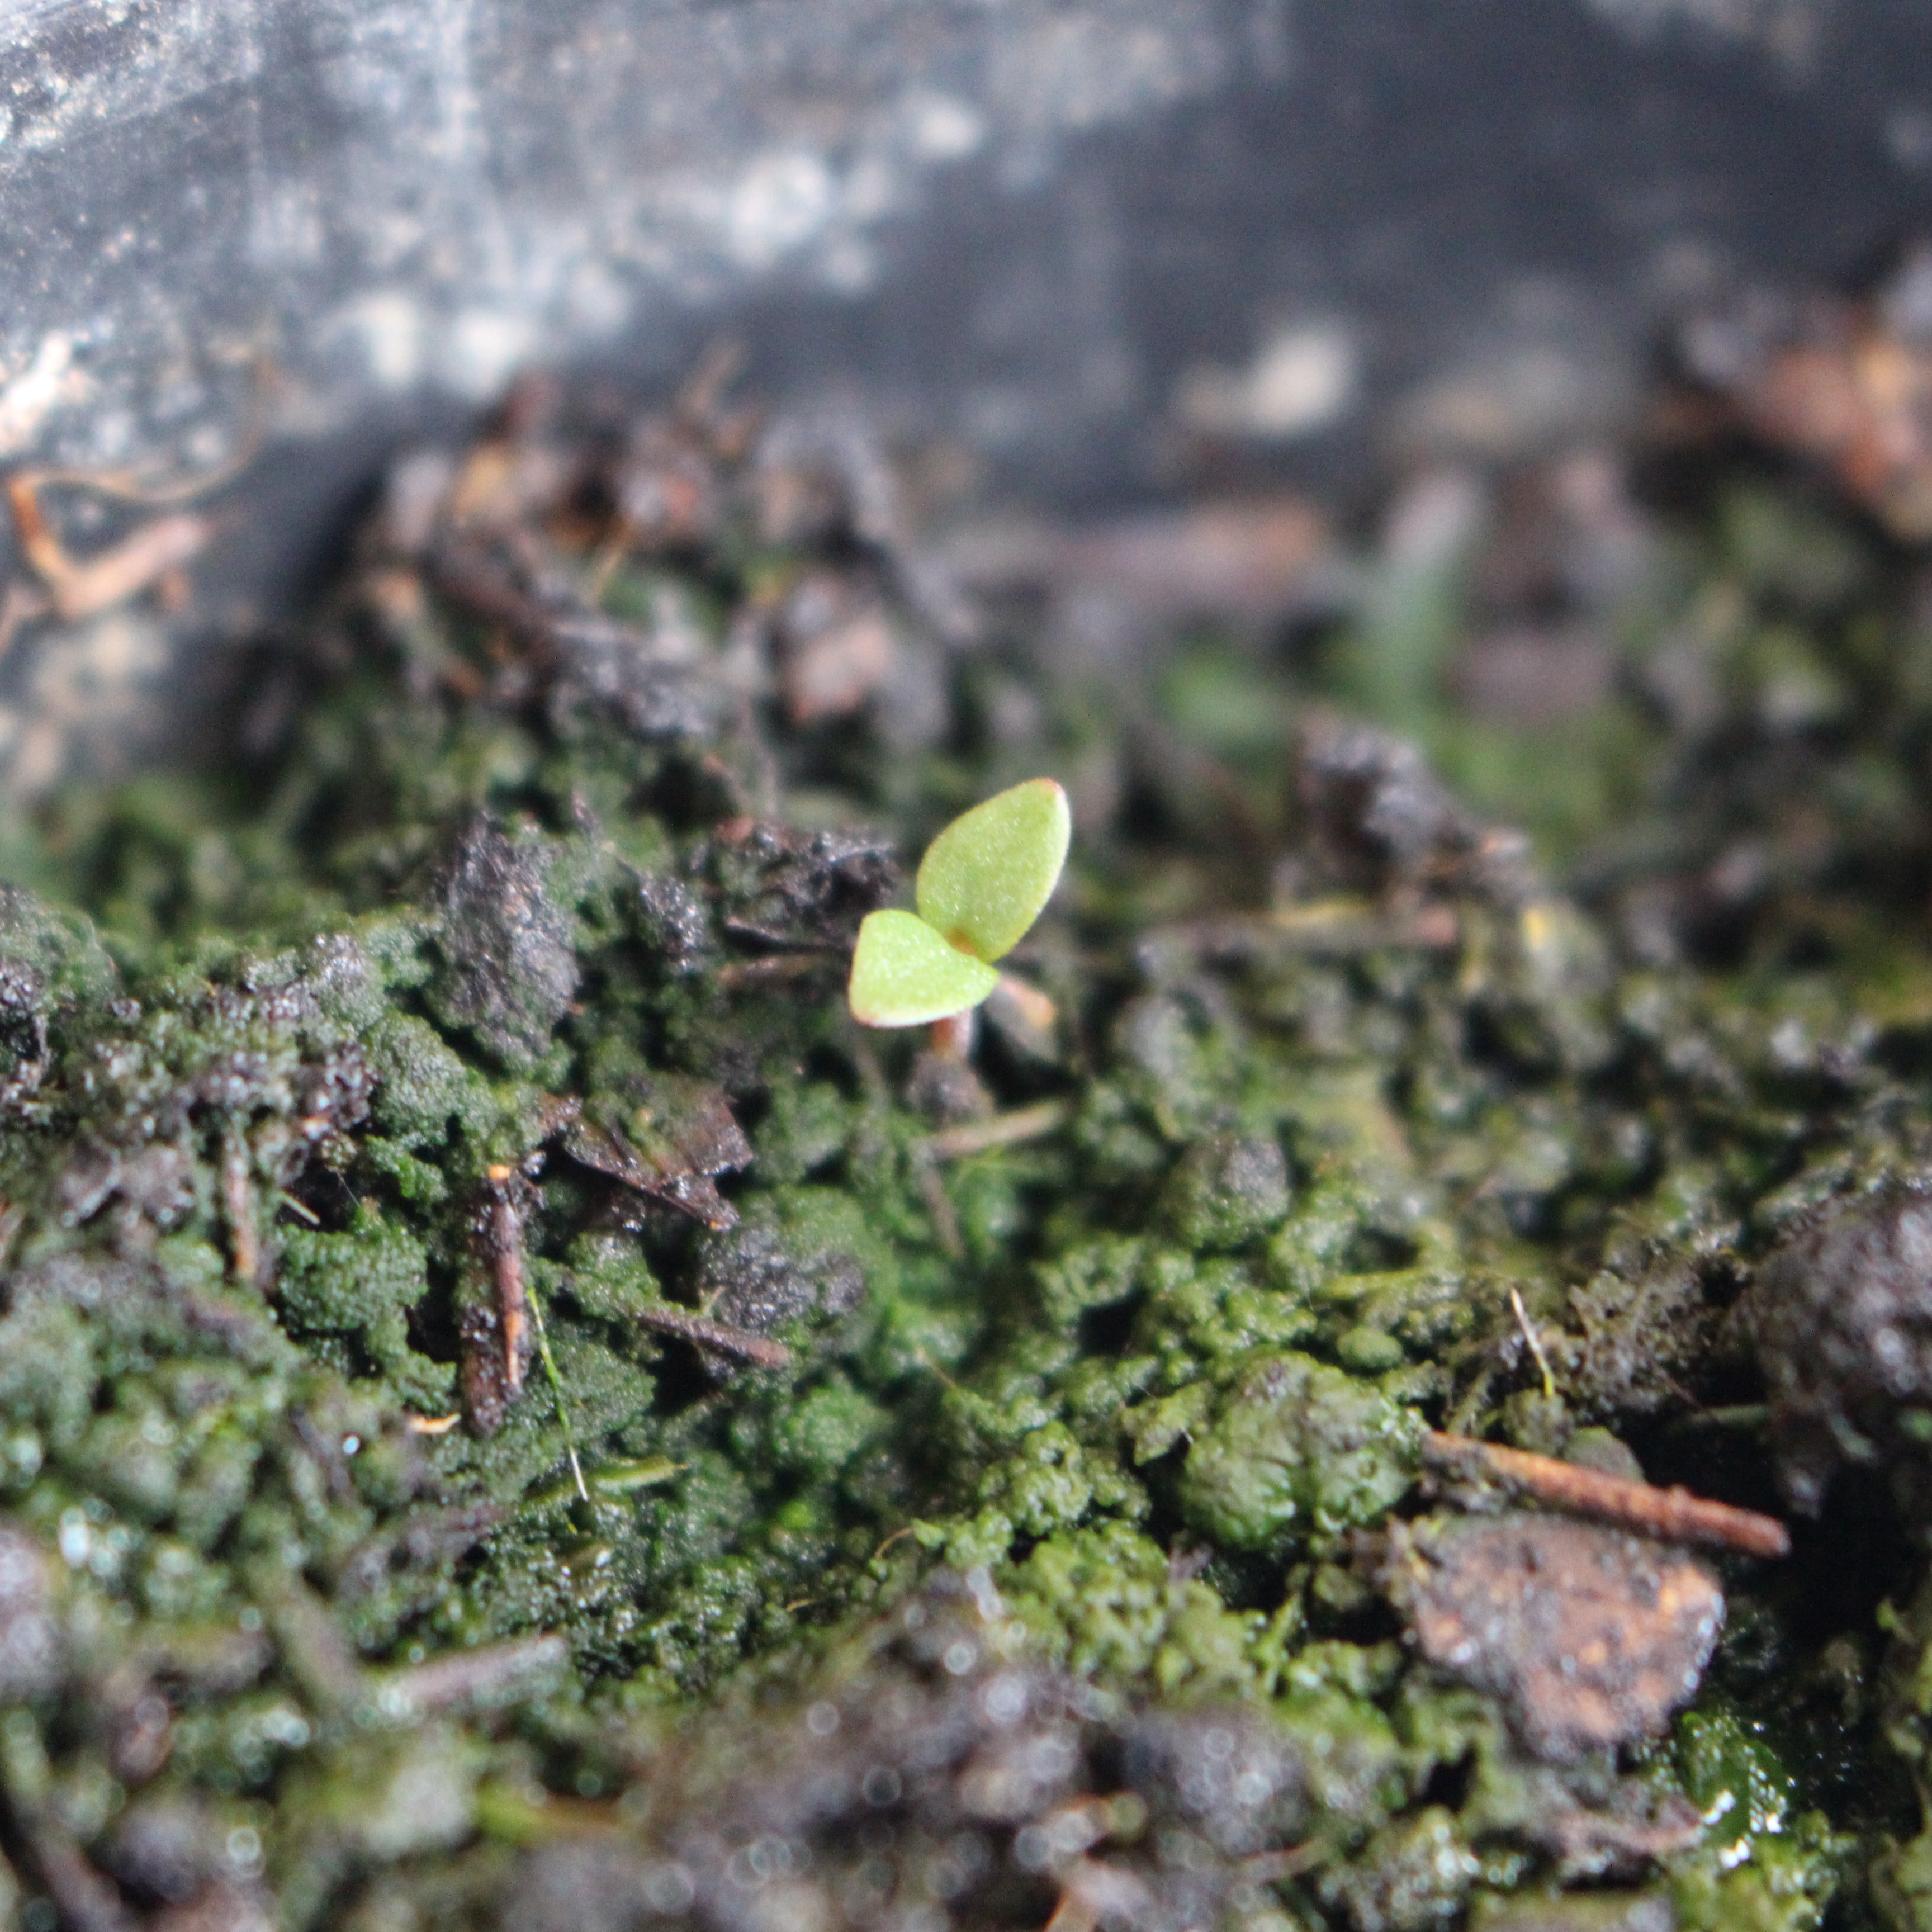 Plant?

Veronica persica
